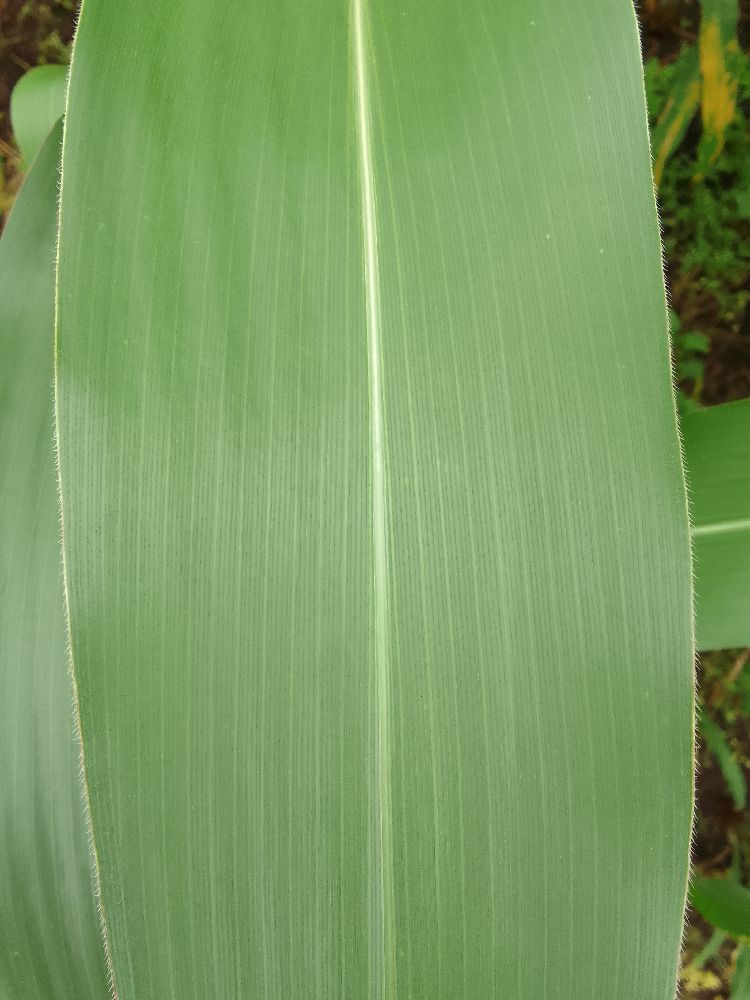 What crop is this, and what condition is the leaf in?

maize, healthy
